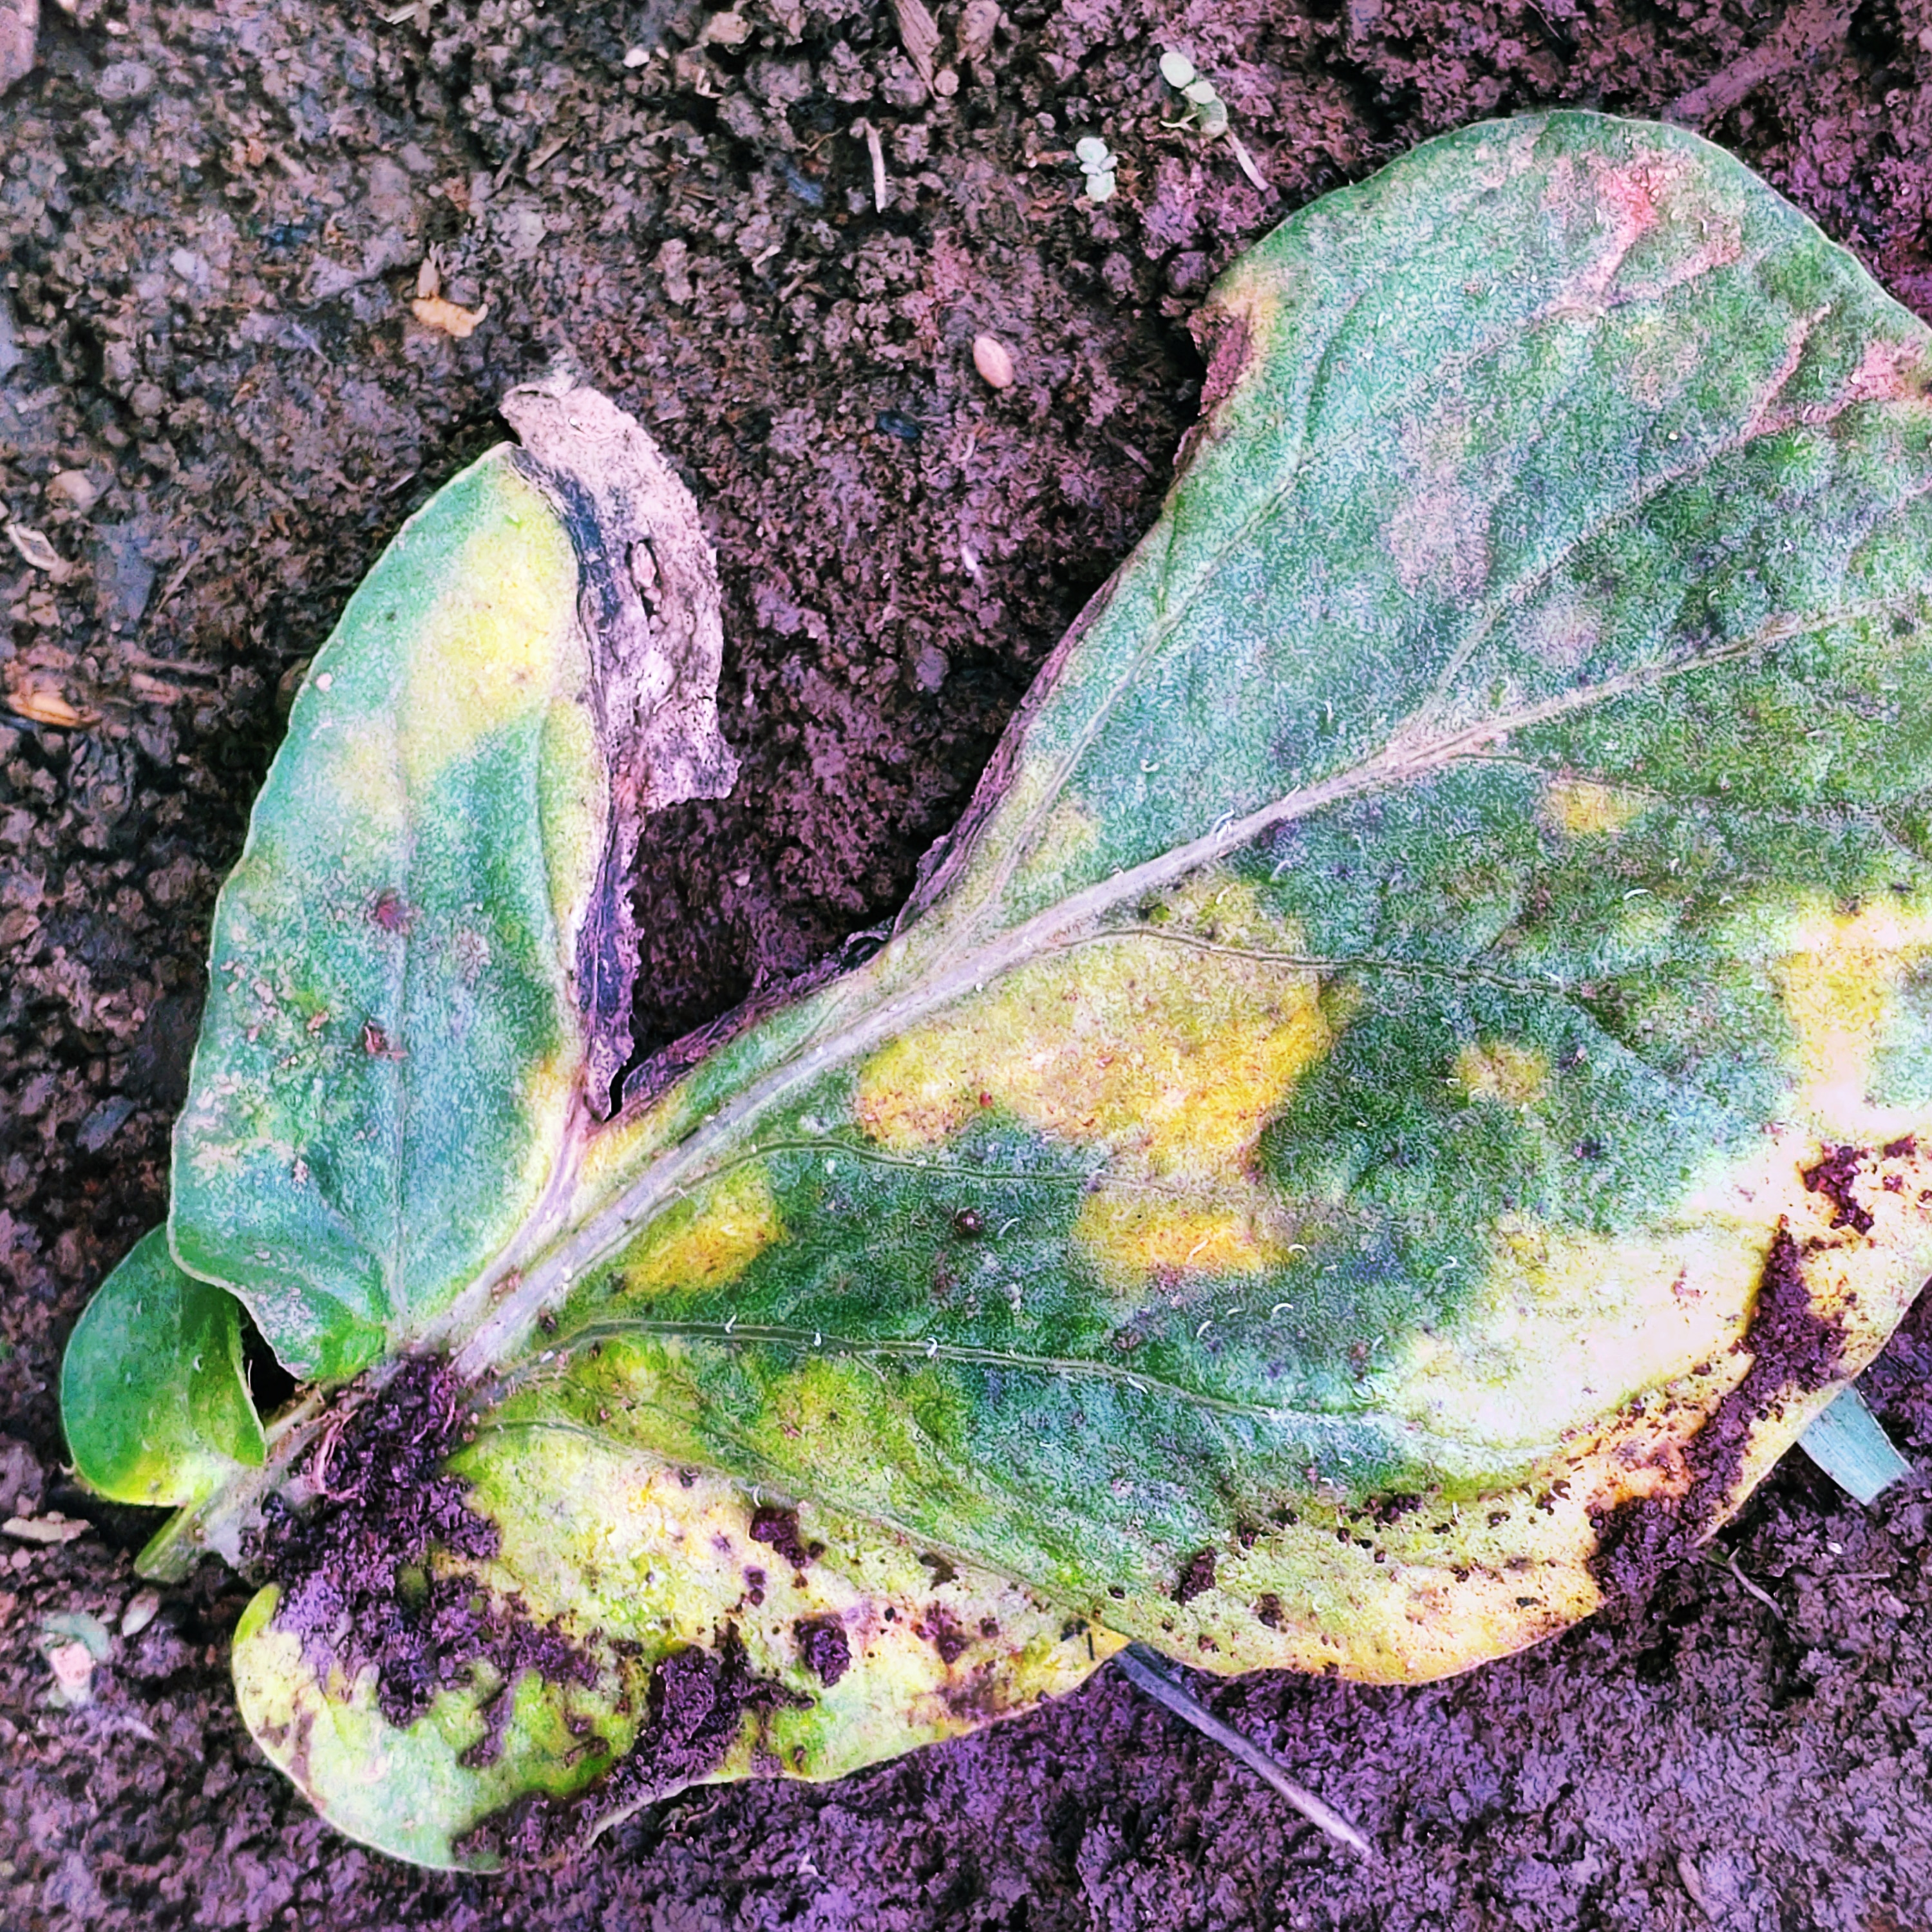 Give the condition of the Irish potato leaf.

late blight
